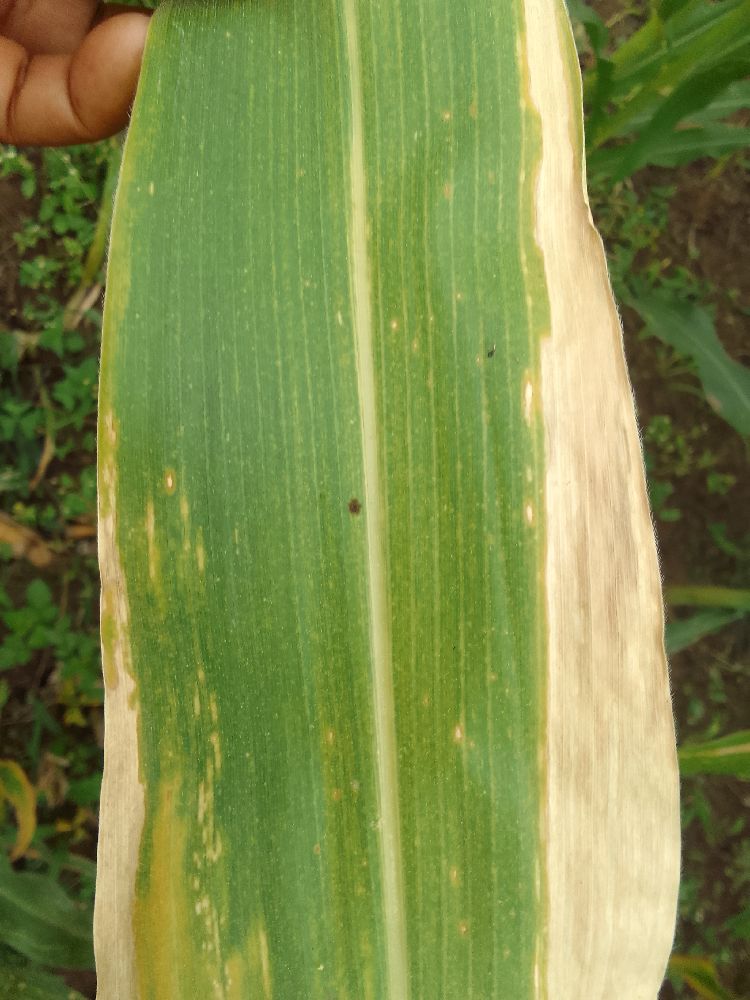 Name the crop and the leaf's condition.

maize, maize lethal necrosis
